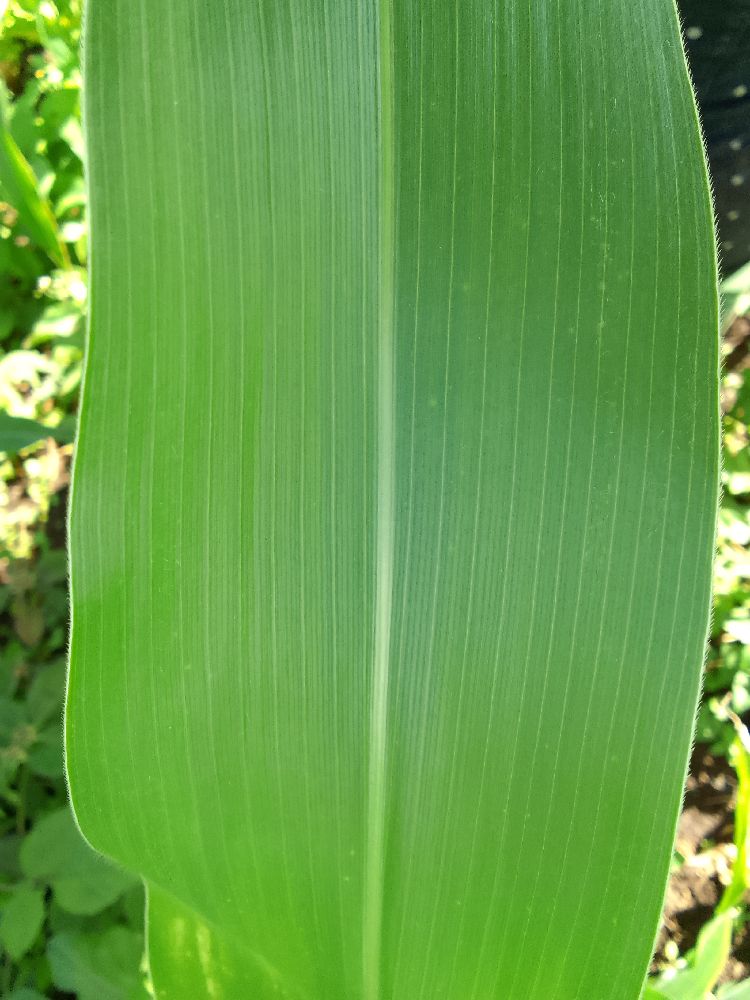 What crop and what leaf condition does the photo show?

maize, healthy
